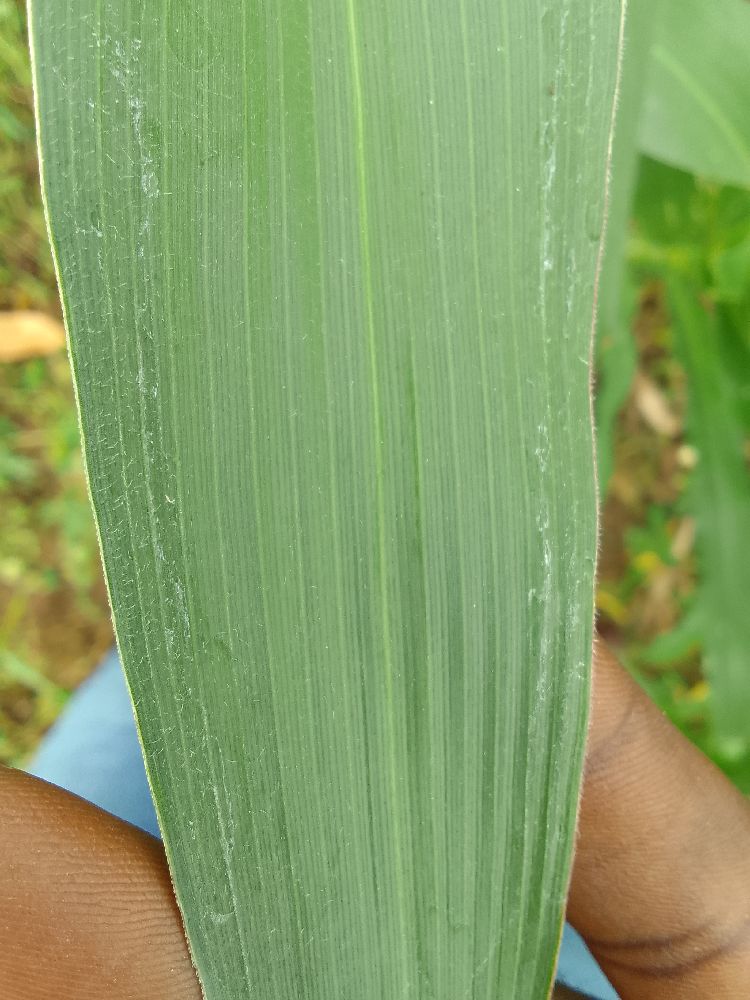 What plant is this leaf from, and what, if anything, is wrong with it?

maize, healthy
